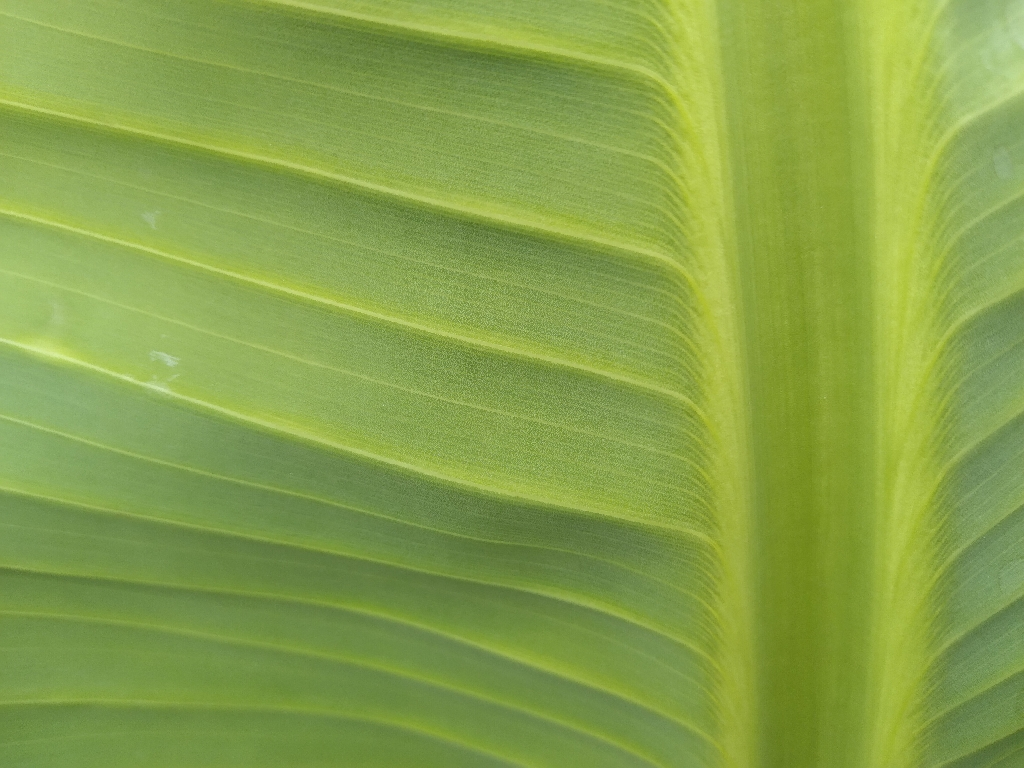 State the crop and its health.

banana, healthy
